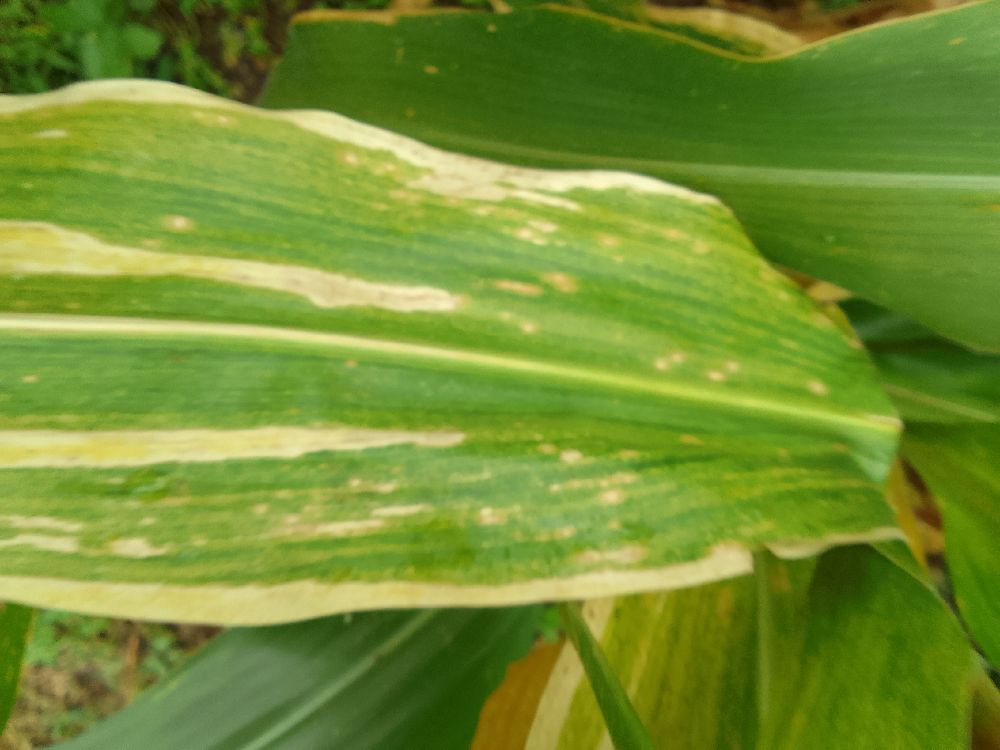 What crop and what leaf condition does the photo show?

maize, maize lethal necrosis
